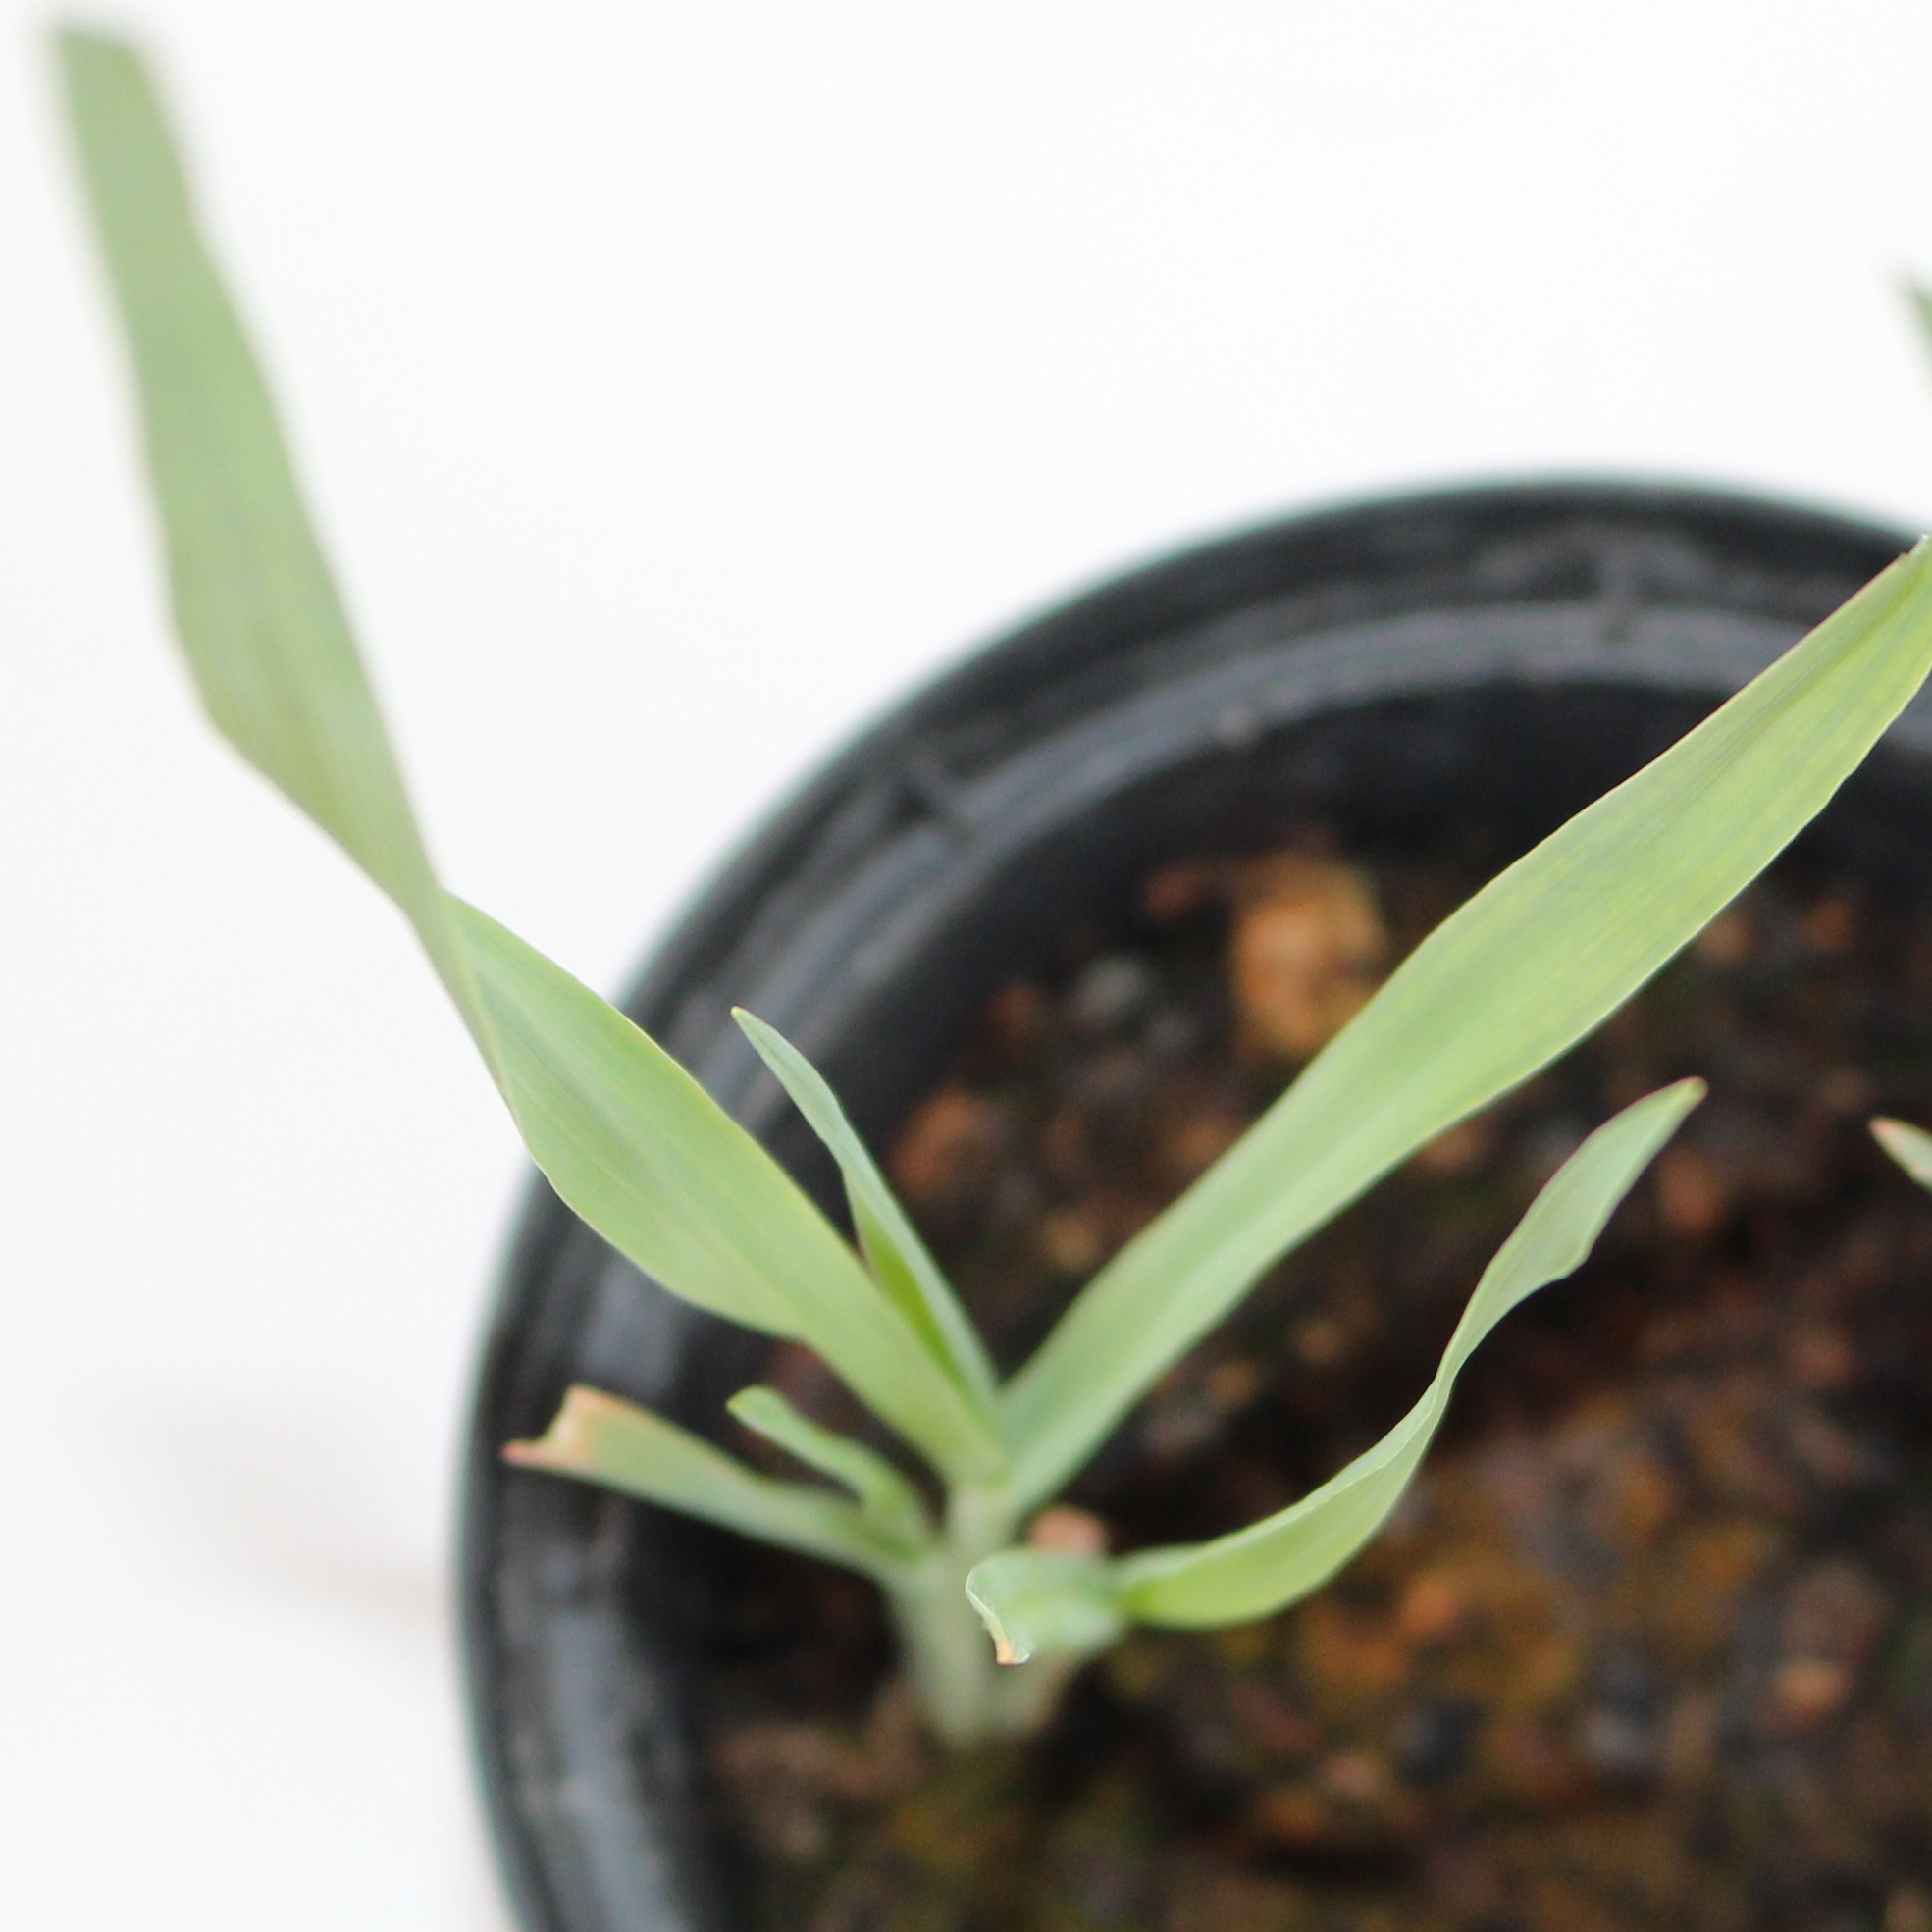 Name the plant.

Avena sterilis
